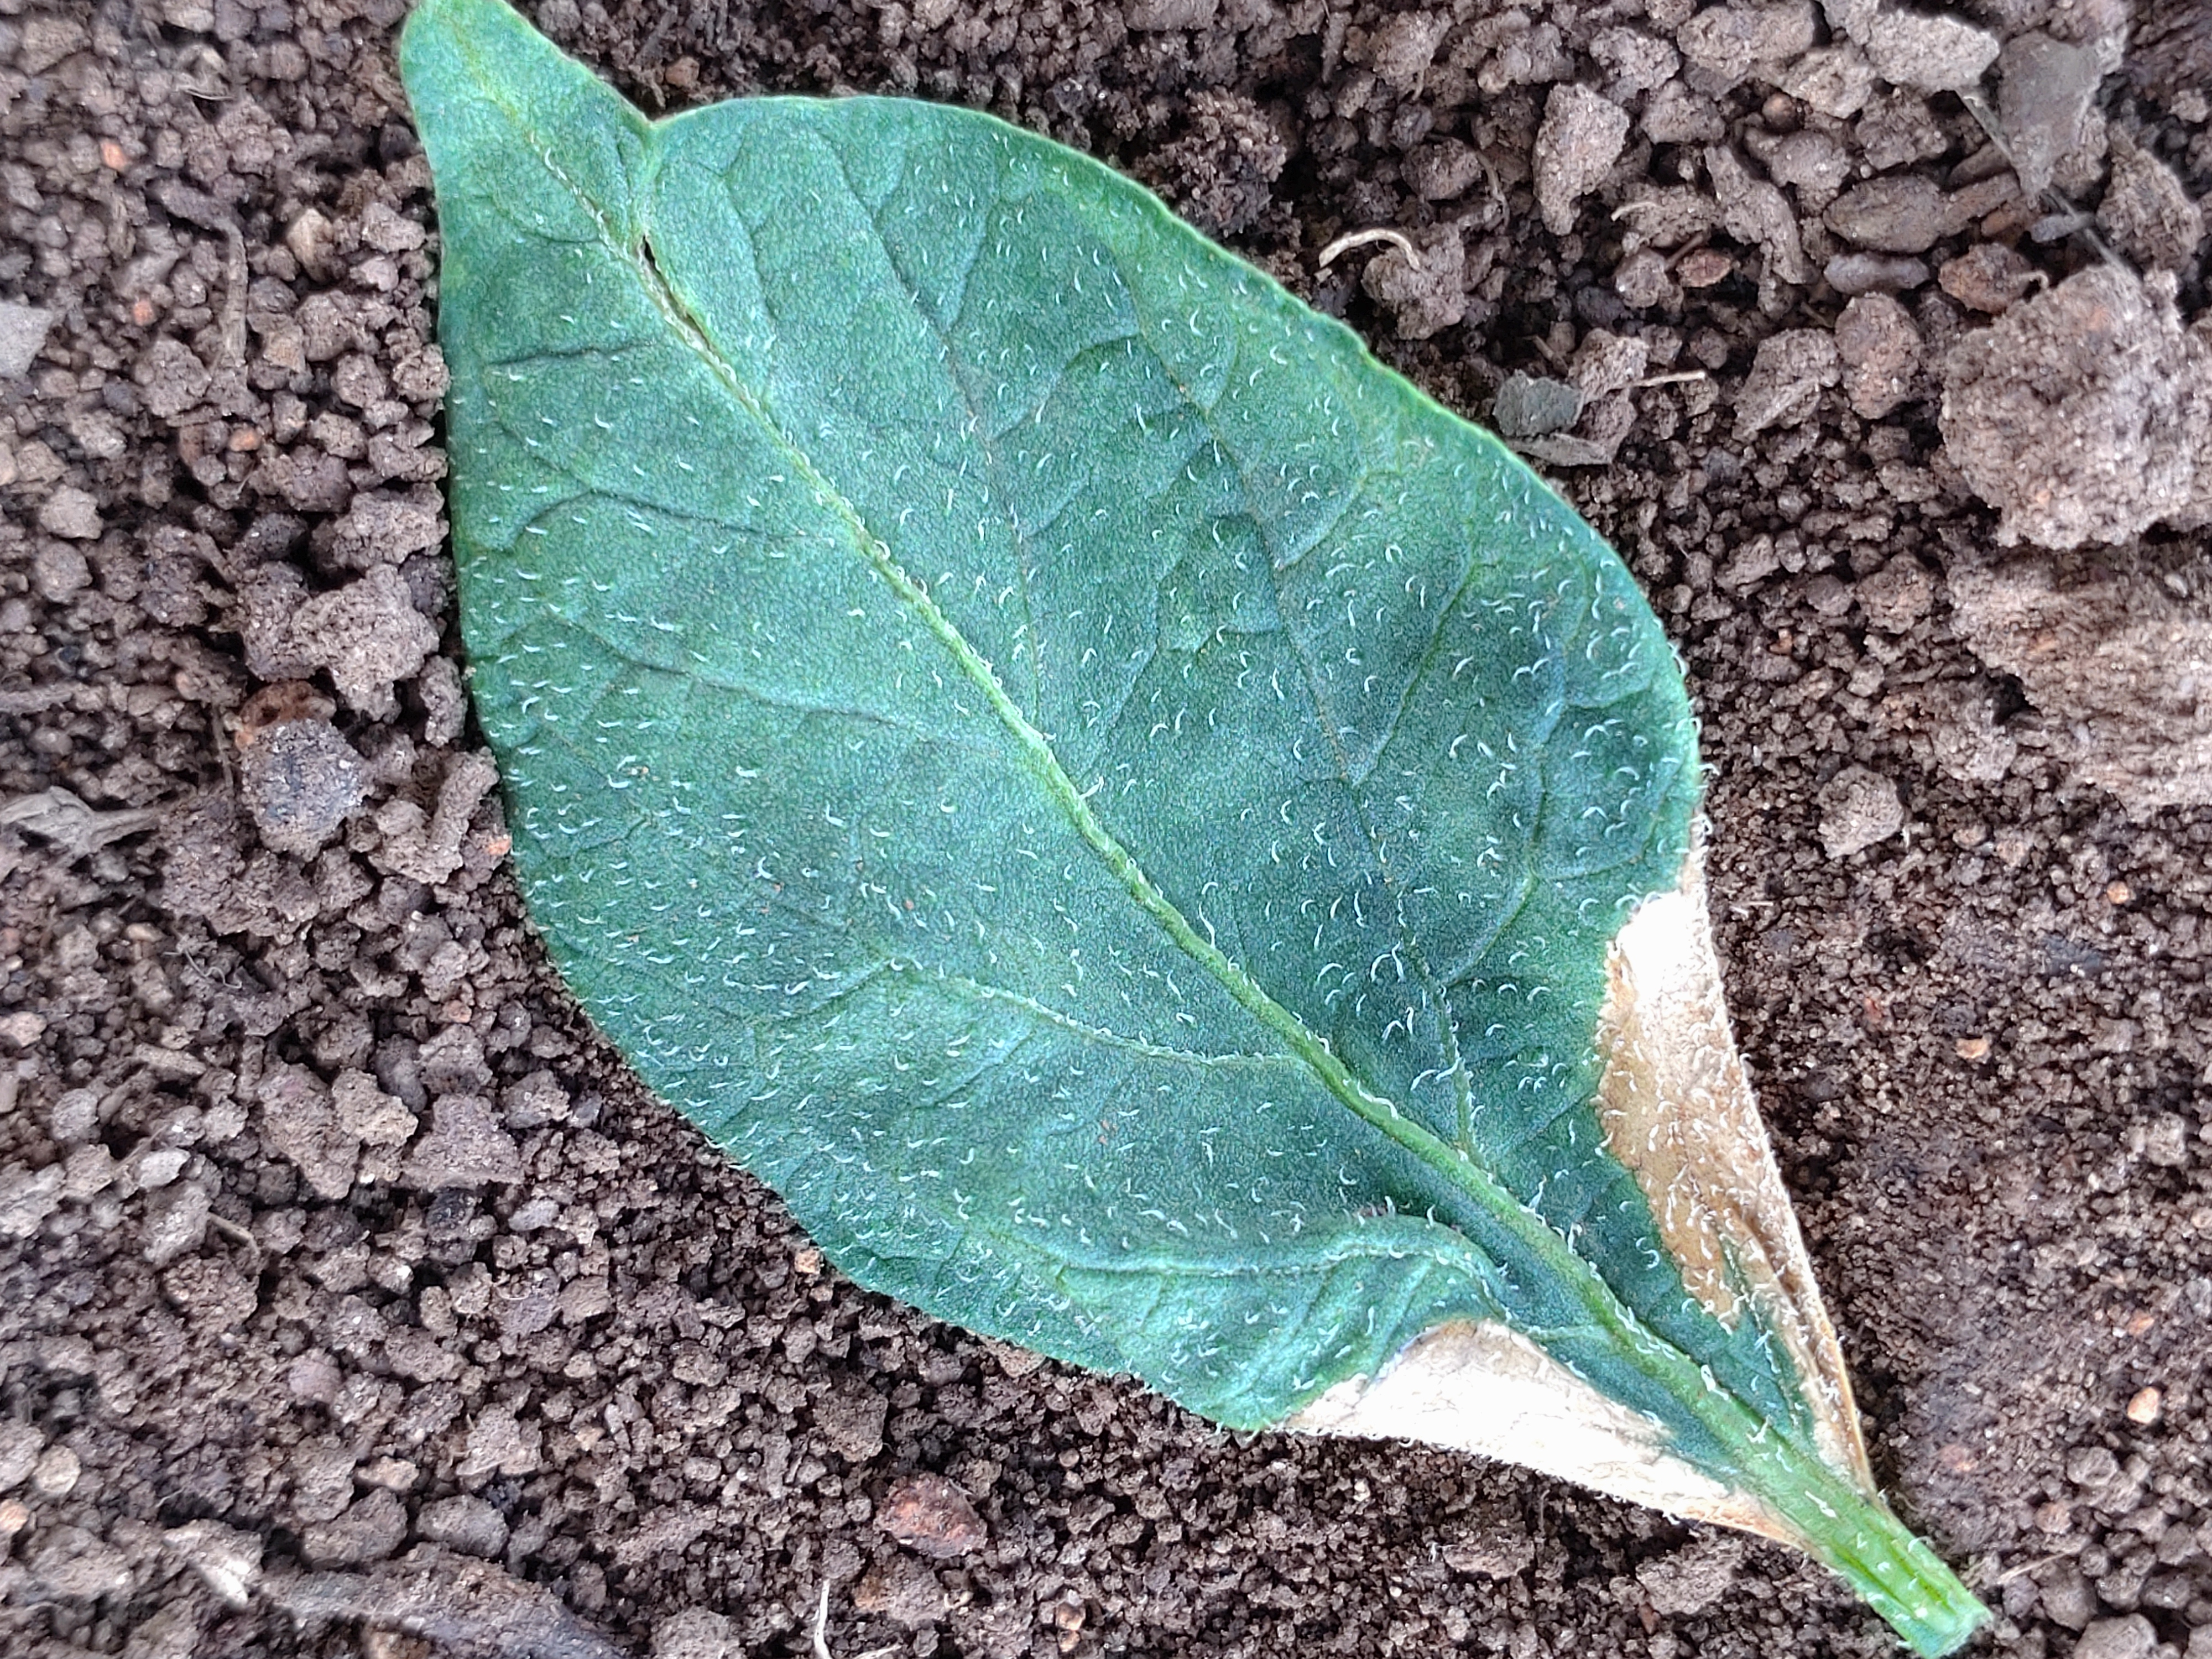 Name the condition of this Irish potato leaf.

early blight
